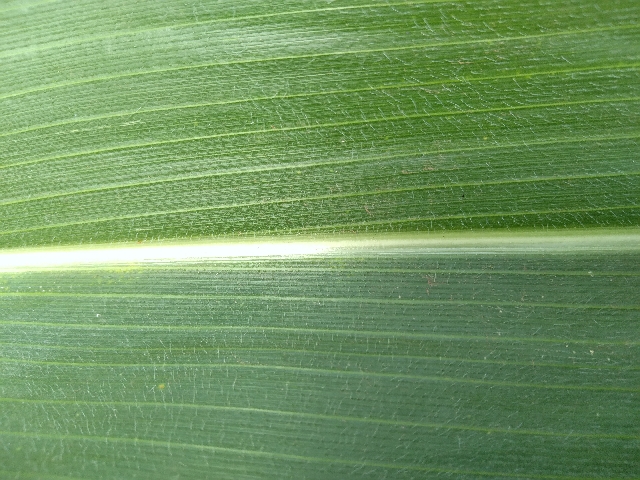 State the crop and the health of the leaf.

maize, healthy
